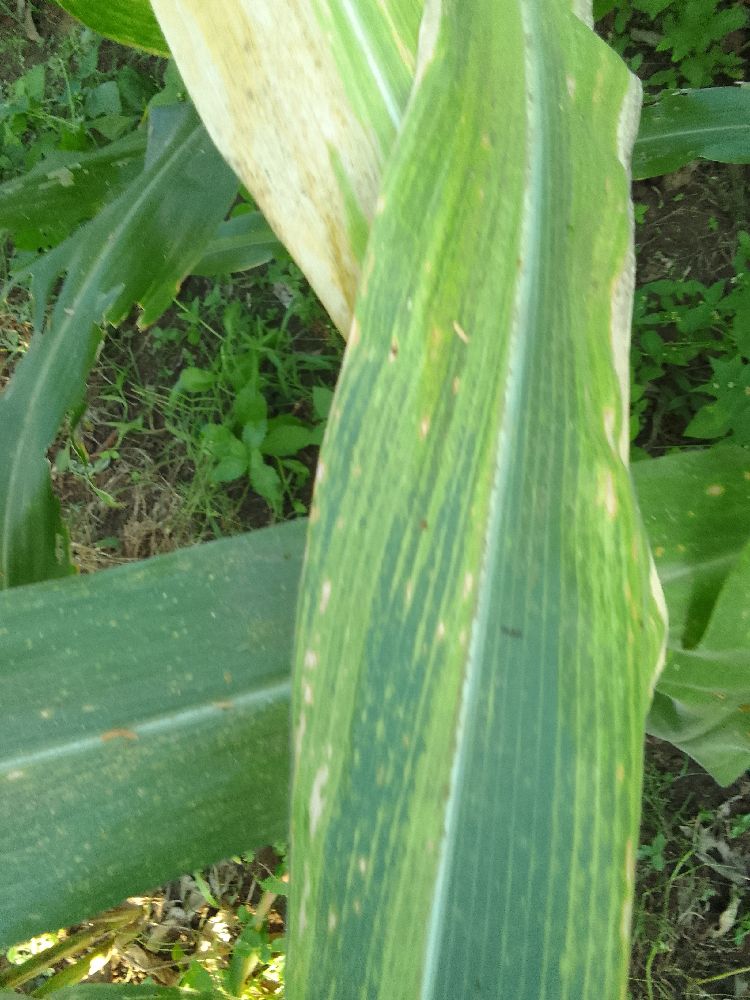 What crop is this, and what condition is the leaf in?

maize, maize lethal necrosis
